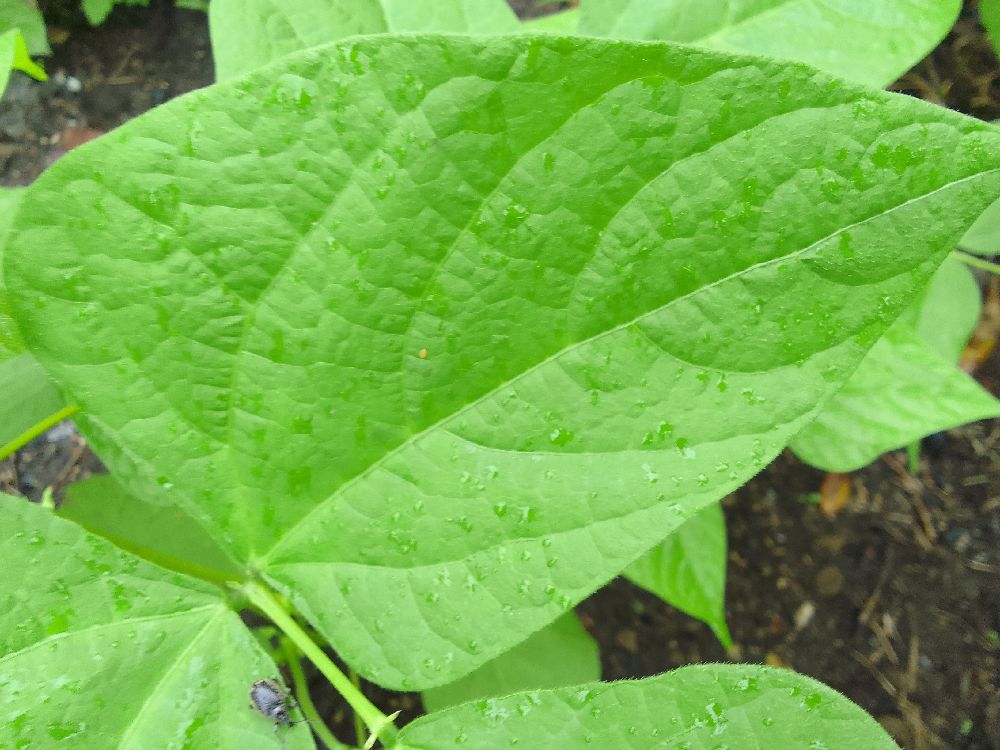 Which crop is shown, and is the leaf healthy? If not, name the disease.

common bean, healthy
